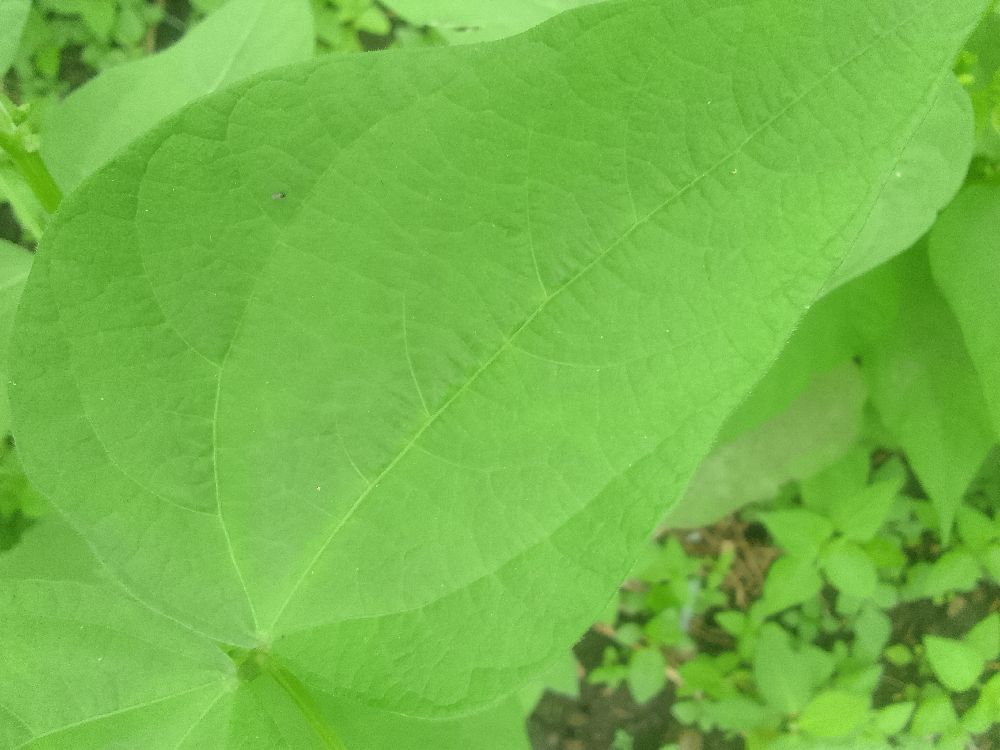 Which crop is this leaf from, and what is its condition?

common bean, healthy
